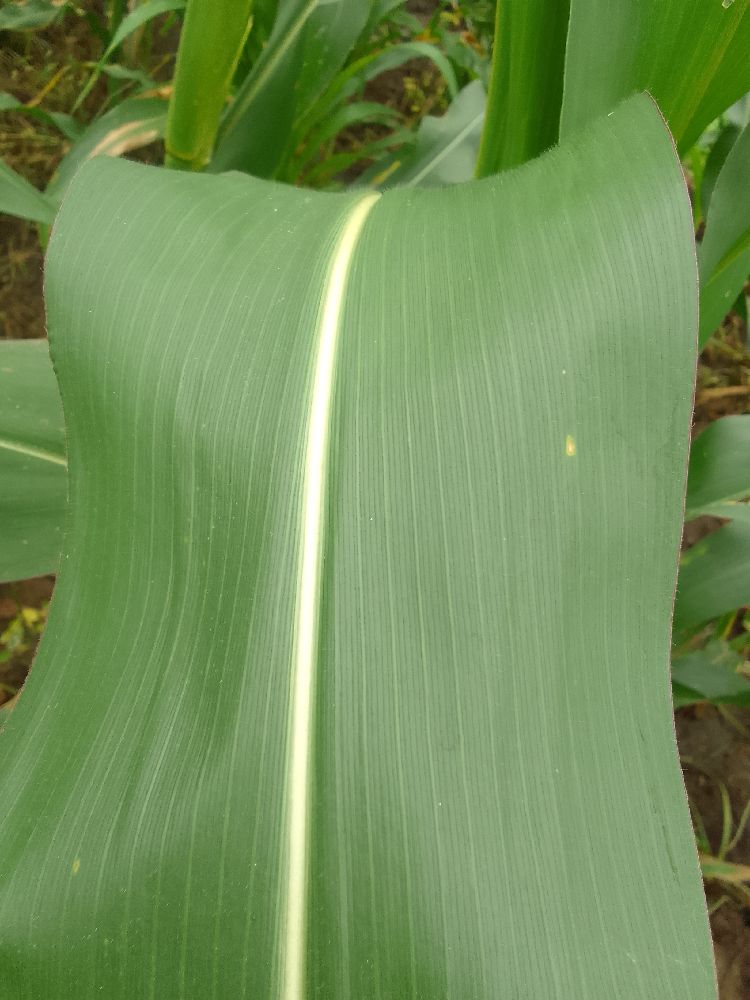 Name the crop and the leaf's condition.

maize, healthy
